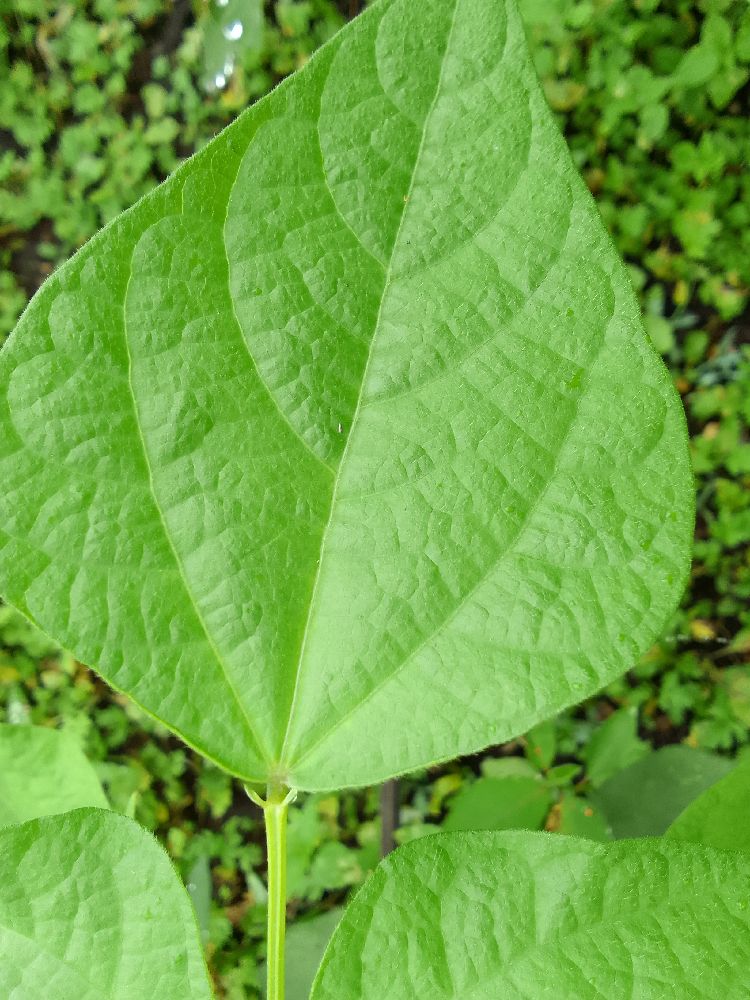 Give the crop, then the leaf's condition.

common bean, healthy
